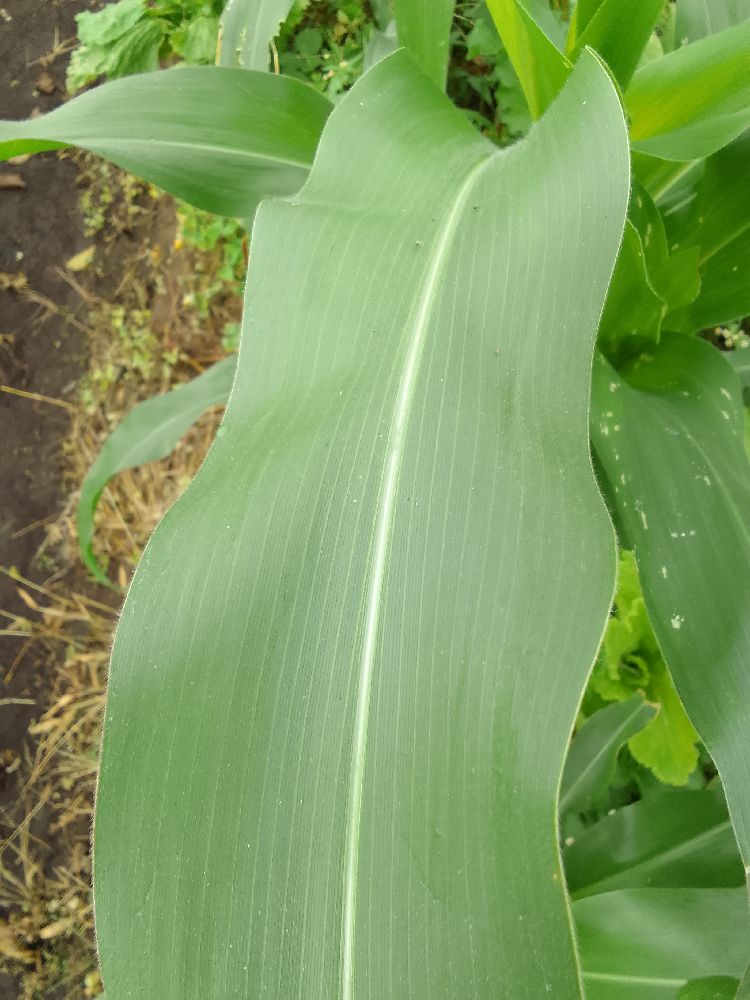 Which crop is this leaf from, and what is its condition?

maize, healthy
